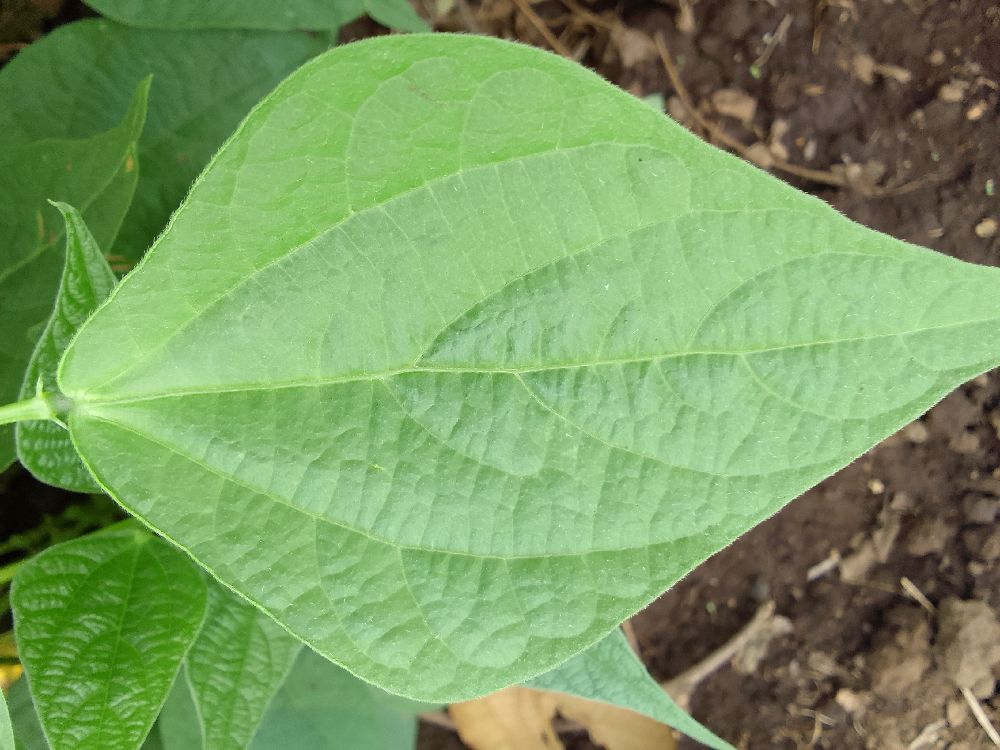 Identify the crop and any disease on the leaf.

common bean, healthy
